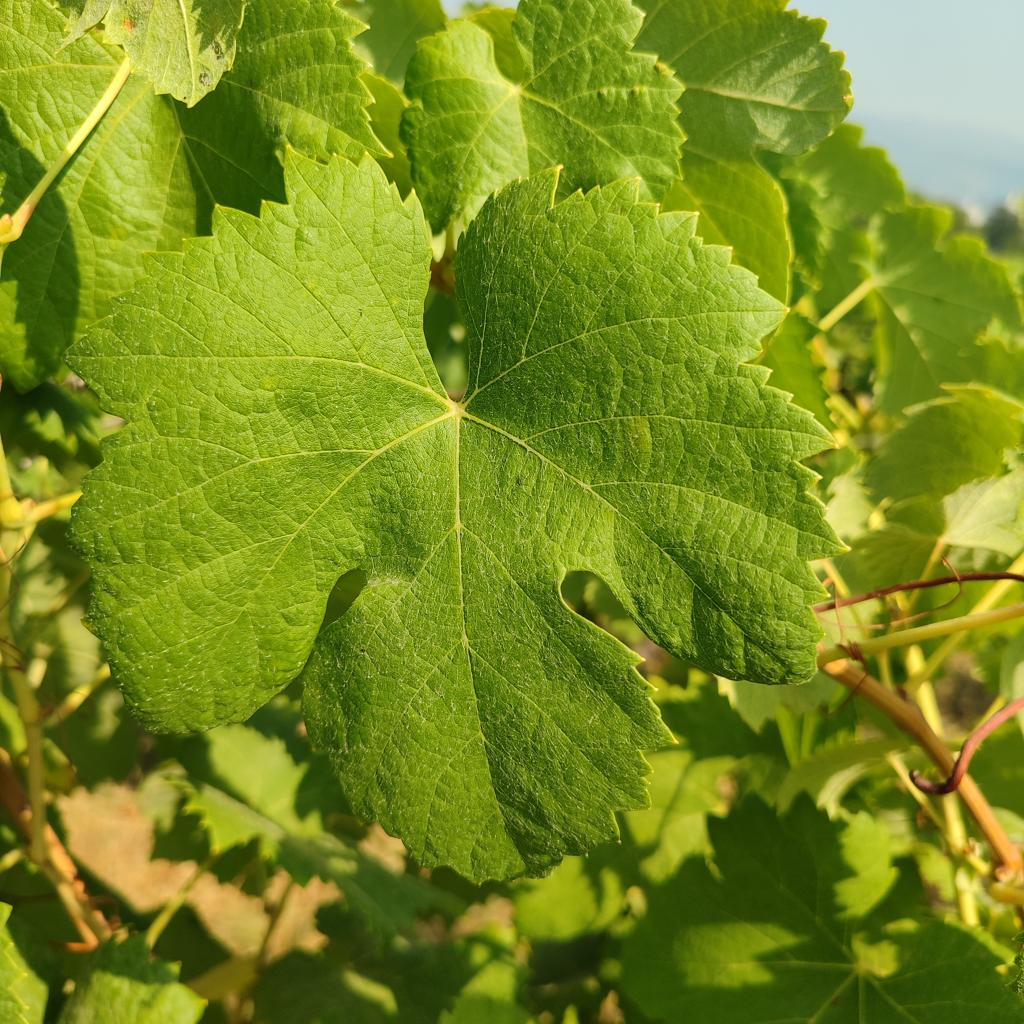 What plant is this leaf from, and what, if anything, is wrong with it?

grapevine, healthy
